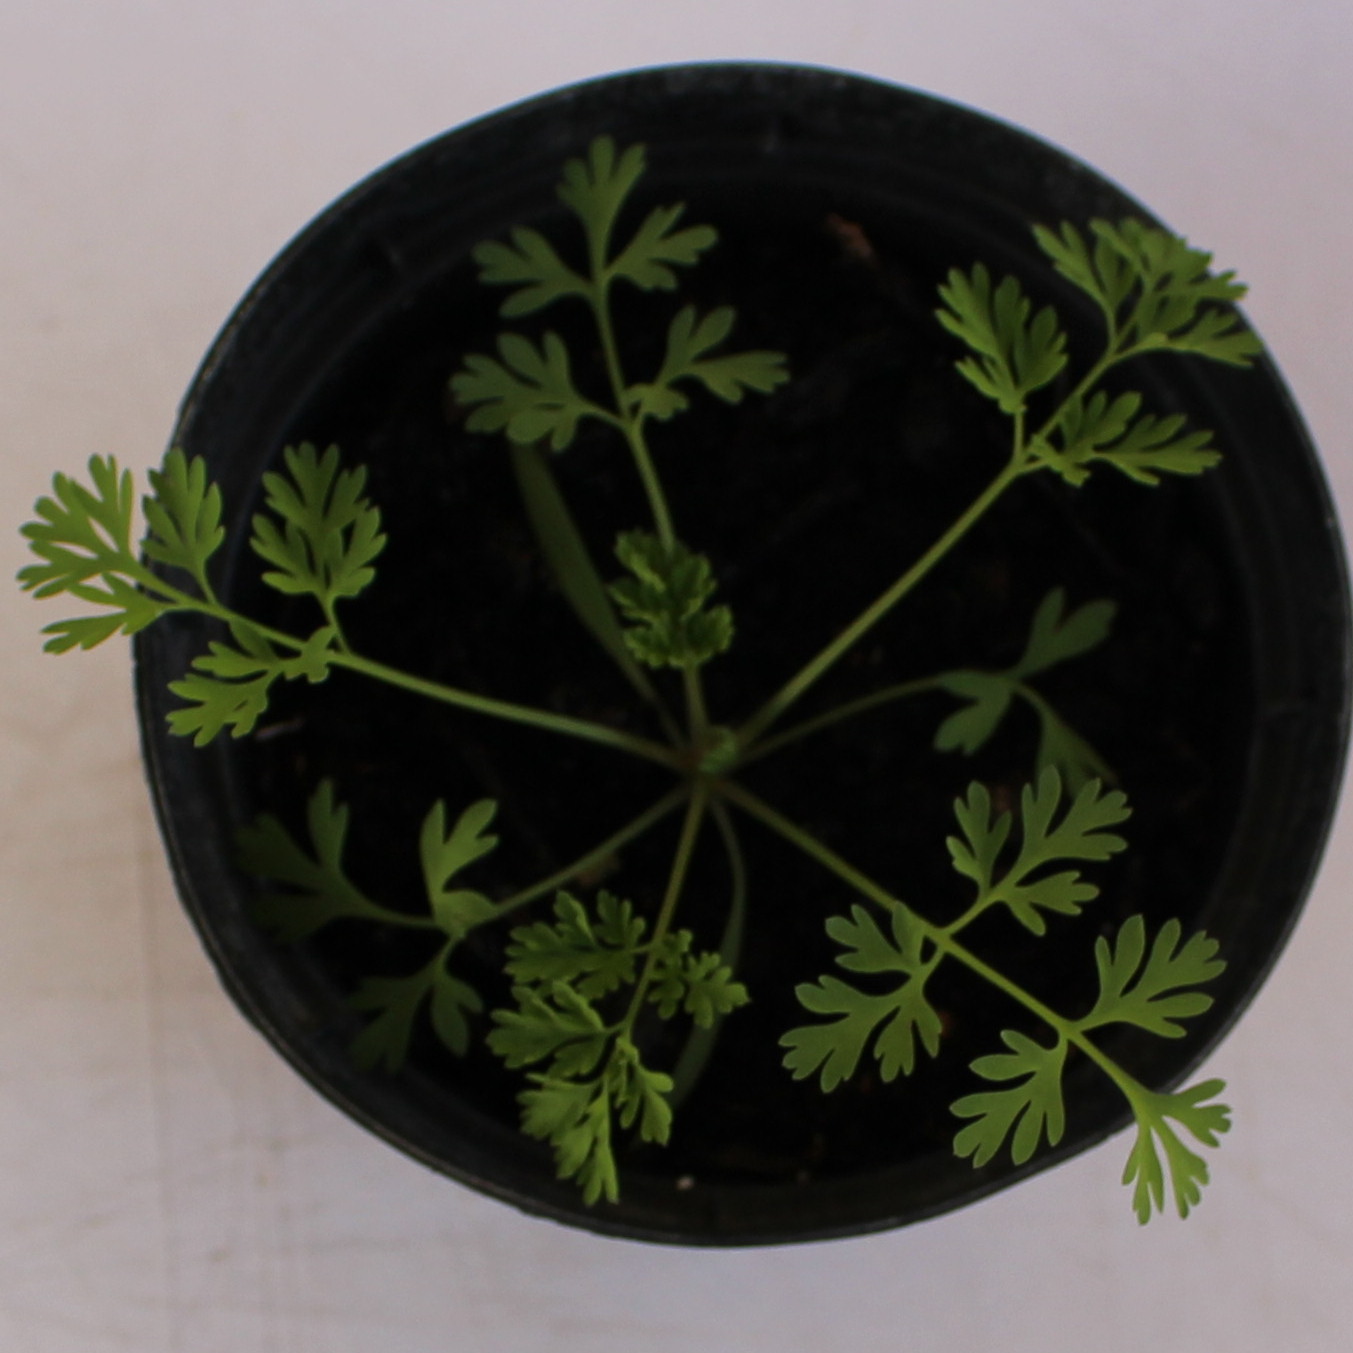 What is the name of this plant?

Fumaria officinalis
